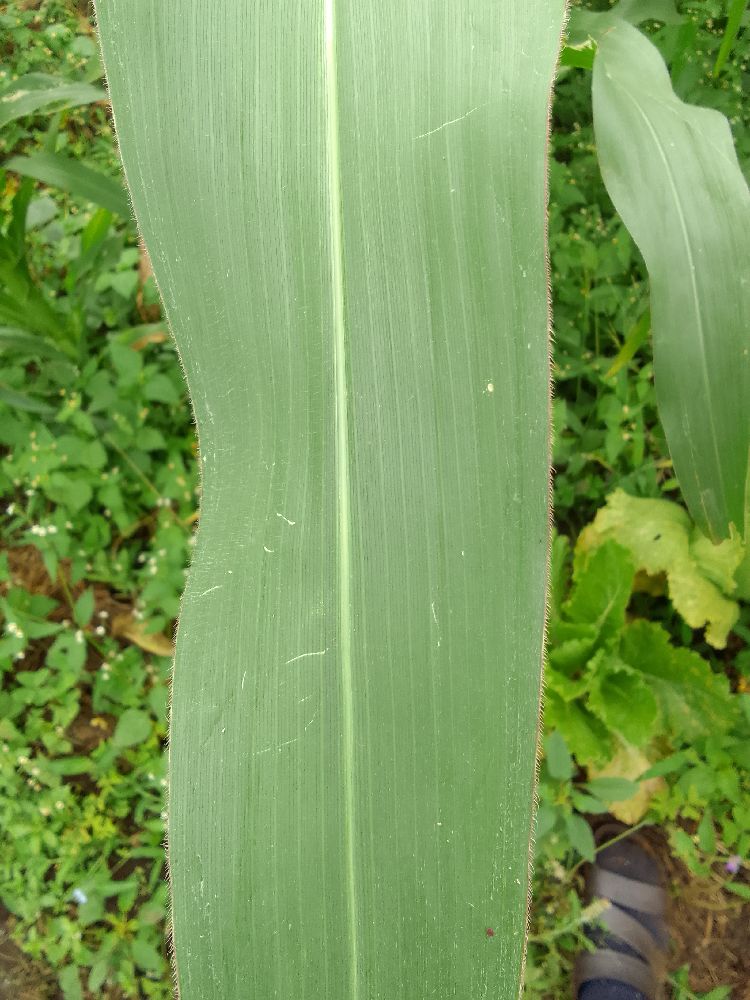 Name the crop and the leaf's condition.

maize, healthy
